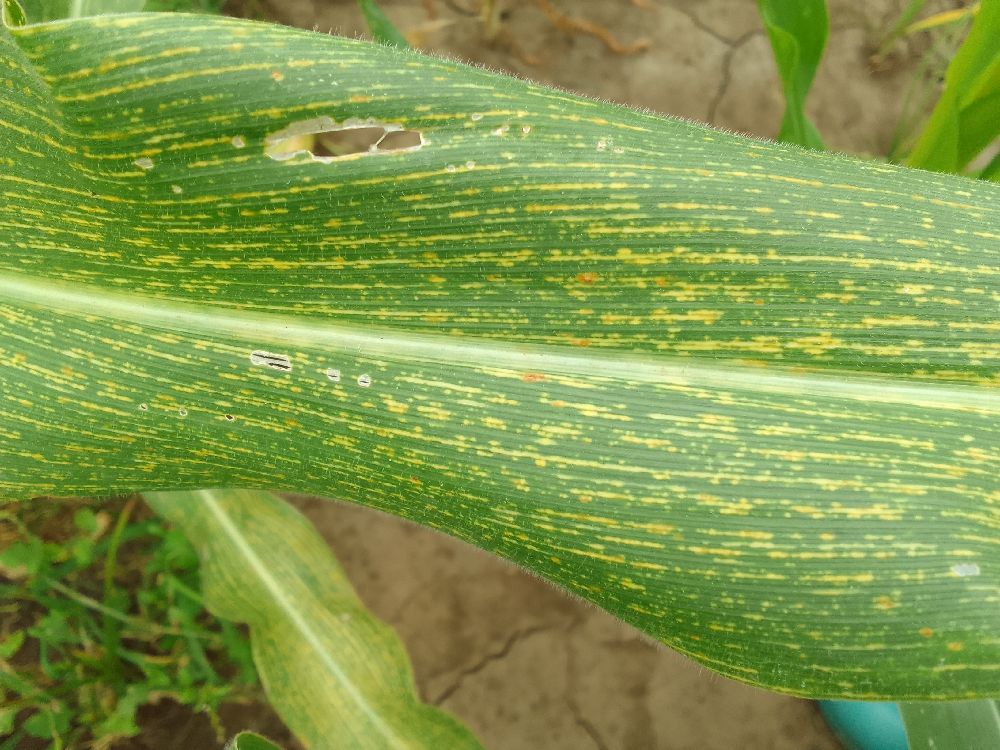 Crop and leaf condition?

maize, maize streak virus
